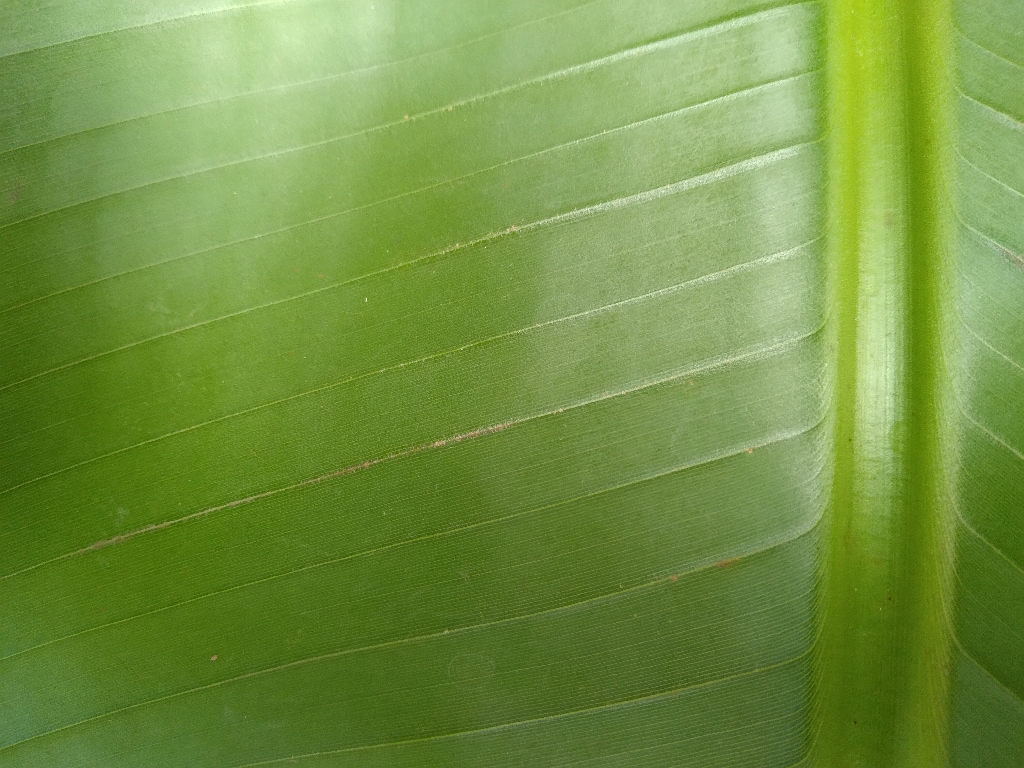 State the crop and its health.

banana, healthy
